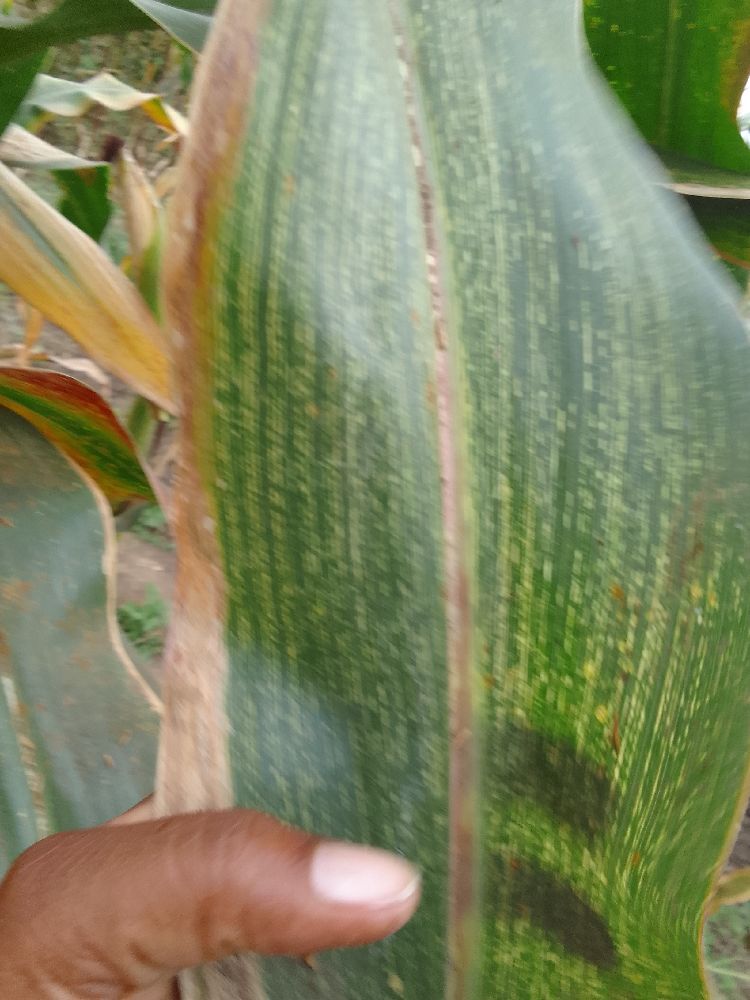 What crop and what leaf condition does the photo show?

maize, maize streak virus
